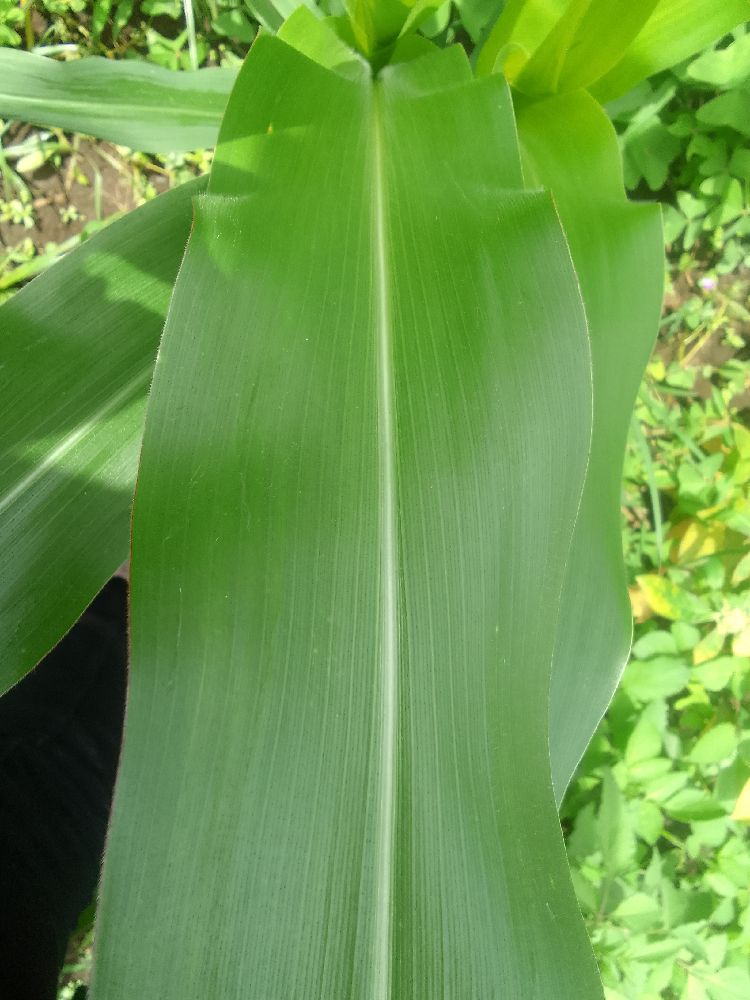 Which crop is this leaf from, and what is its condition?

maize, healthy
